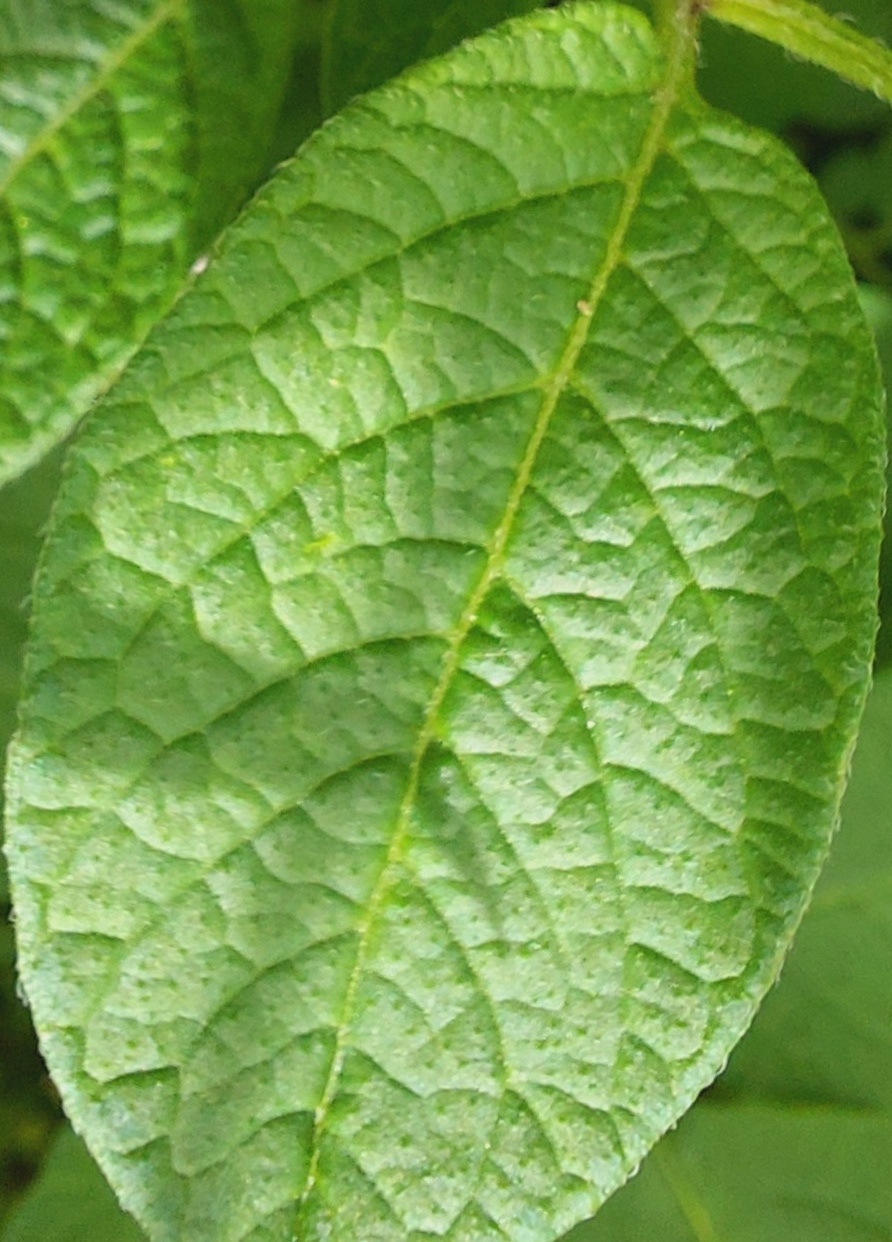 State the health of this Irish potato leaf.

healthy
